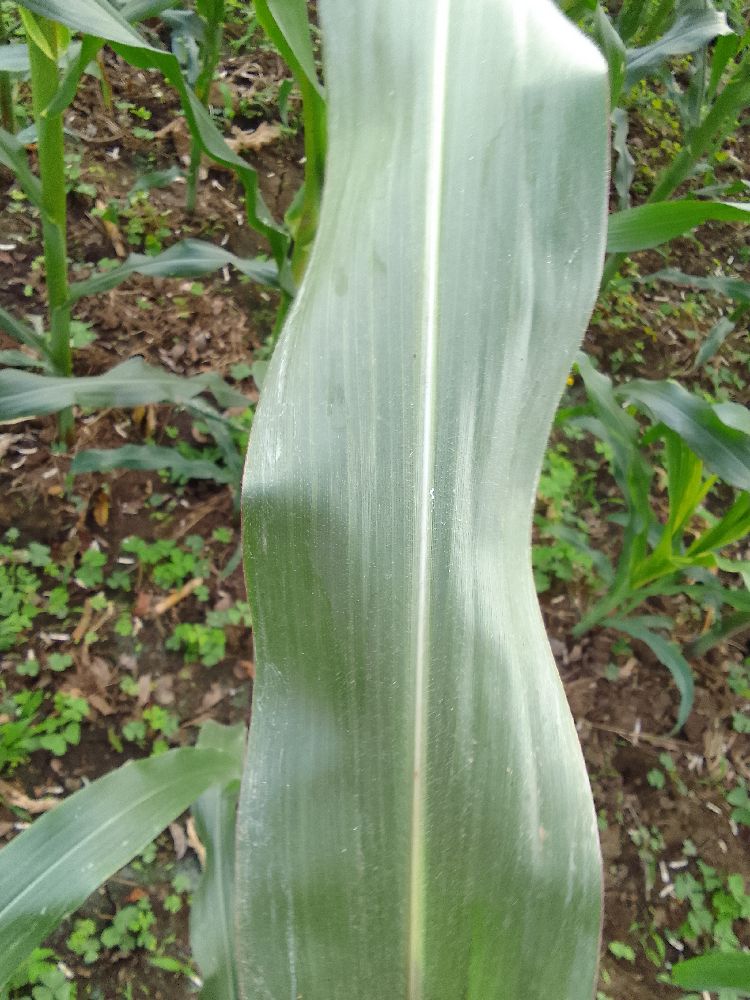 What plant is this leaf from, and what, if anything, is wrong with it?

maize, healthy
